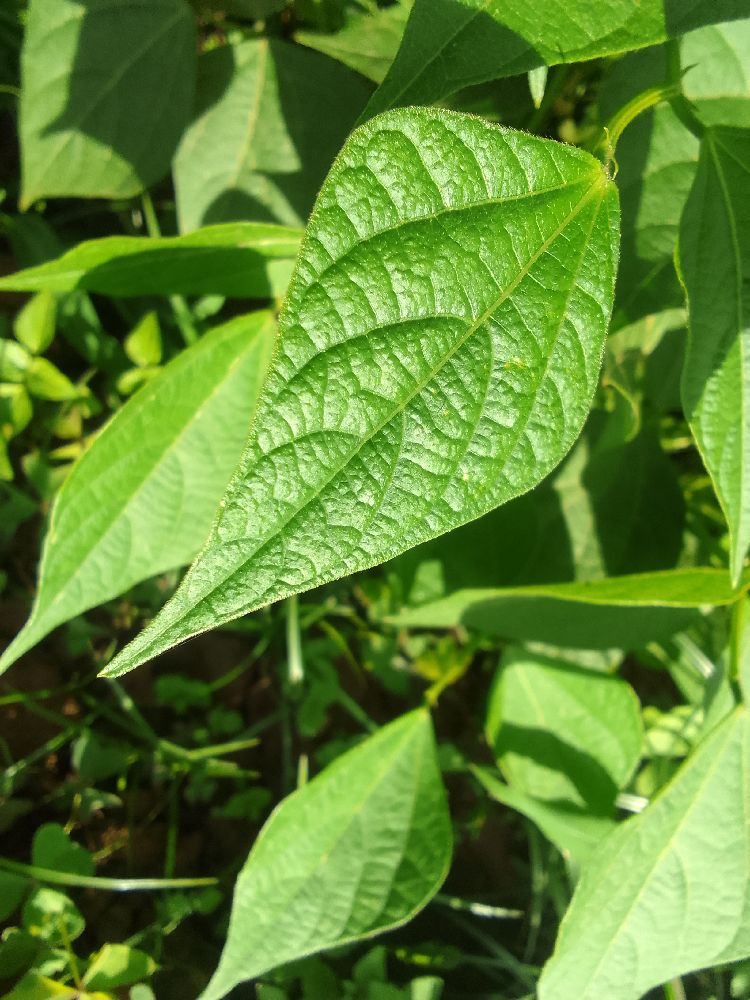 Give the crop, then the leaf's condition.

common bean, healthy
